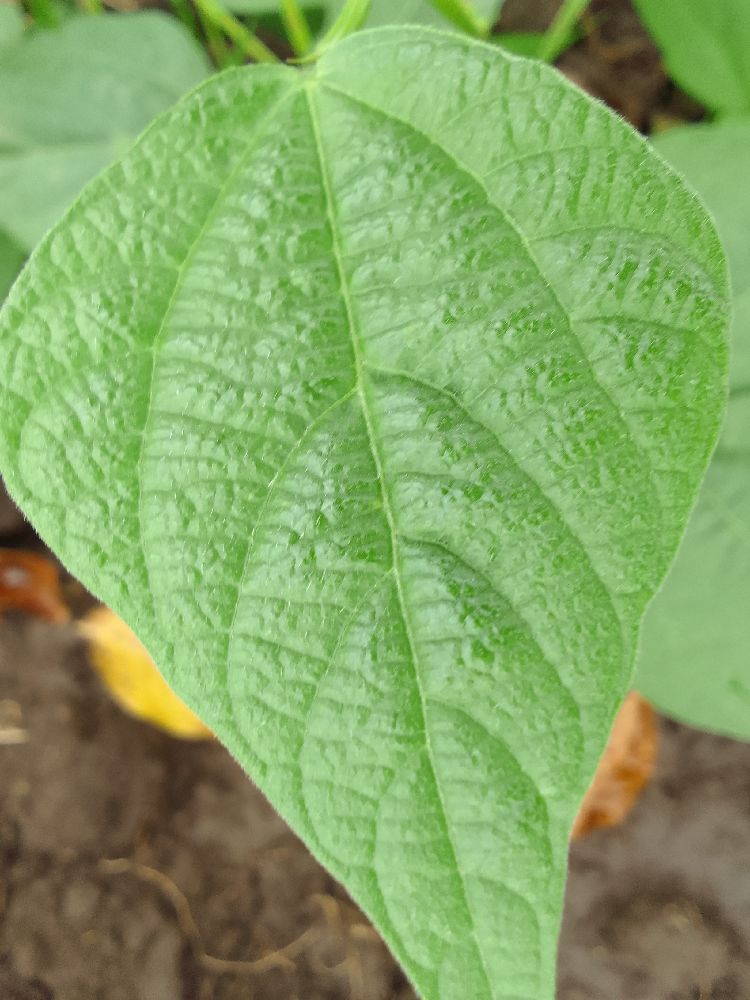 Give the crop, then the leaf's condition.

common bean, healthy
